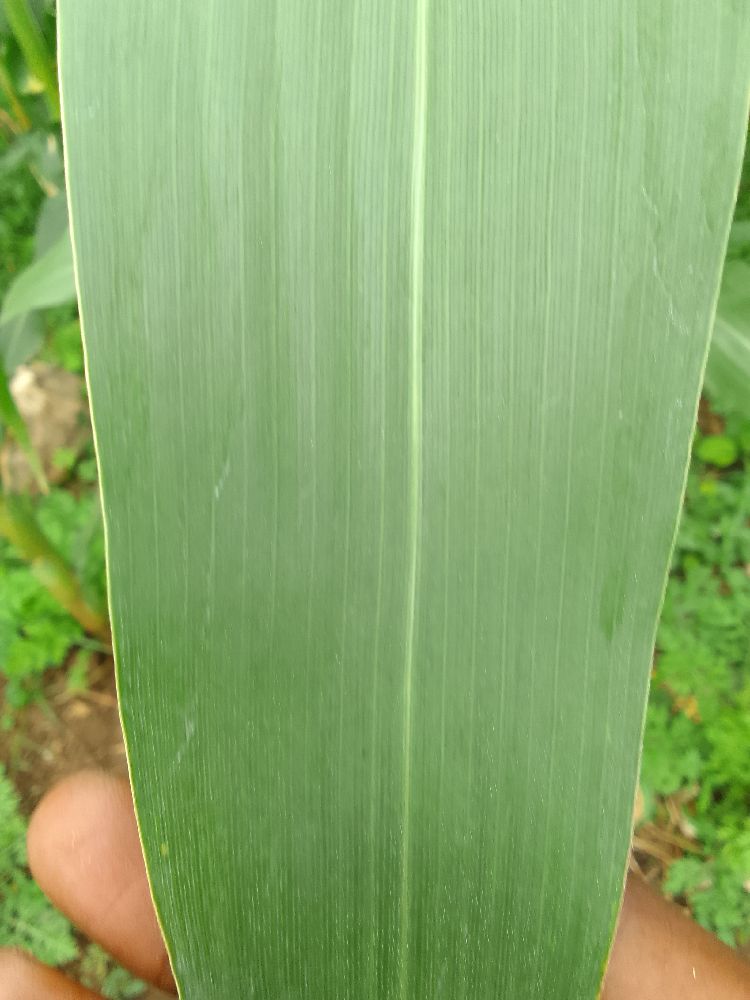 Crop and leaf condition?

maize, healthy
